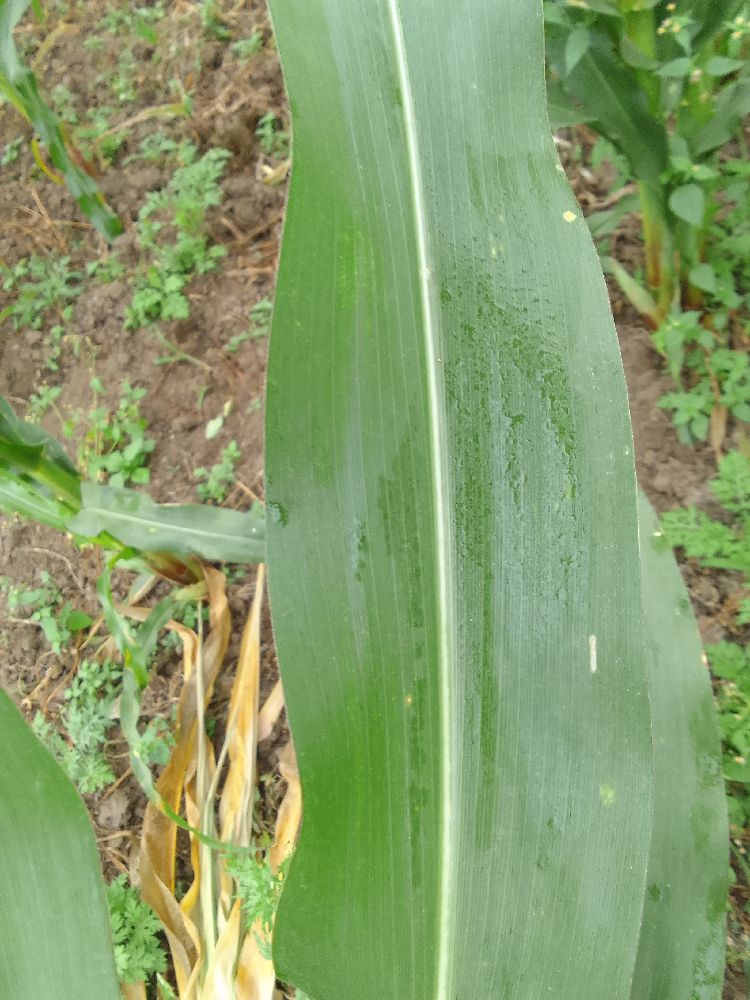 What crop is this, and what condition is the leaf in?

maize, healthy
